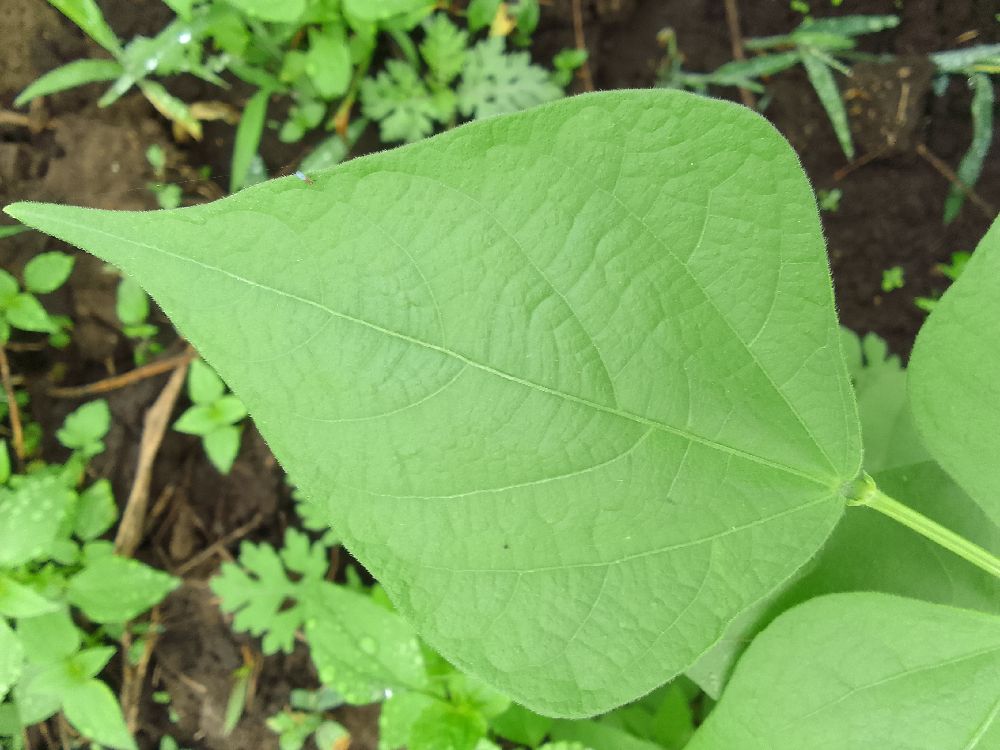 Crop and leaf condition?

common bean, healthy
